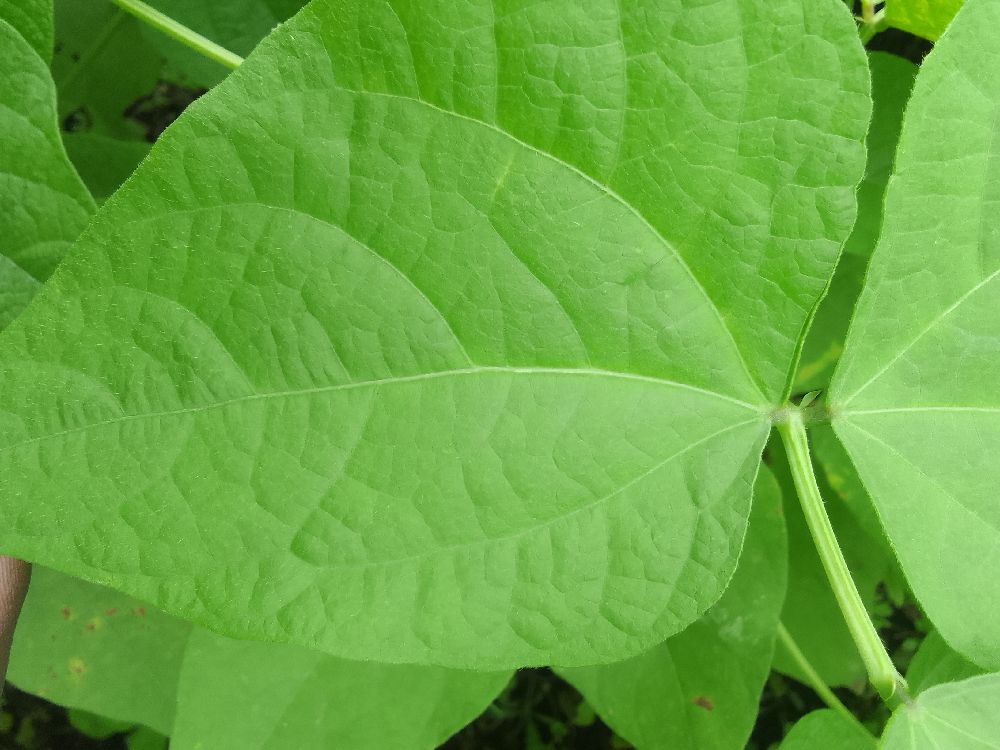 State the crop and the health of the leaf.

common bean, healthy
